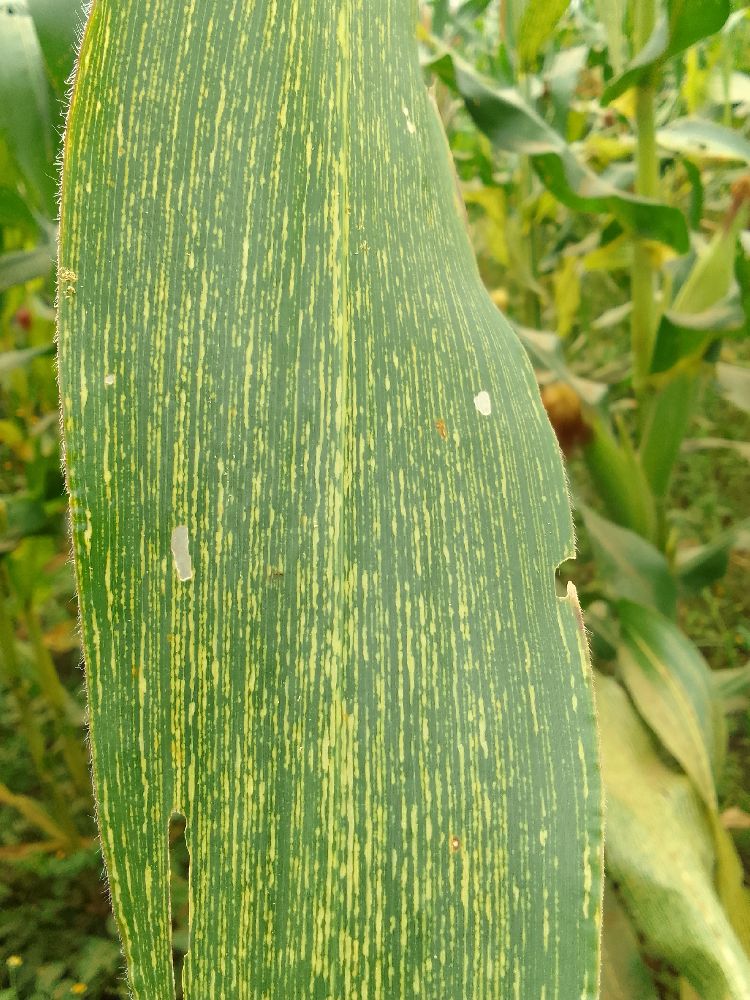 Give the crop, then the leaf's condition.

maize, maize streak virus
